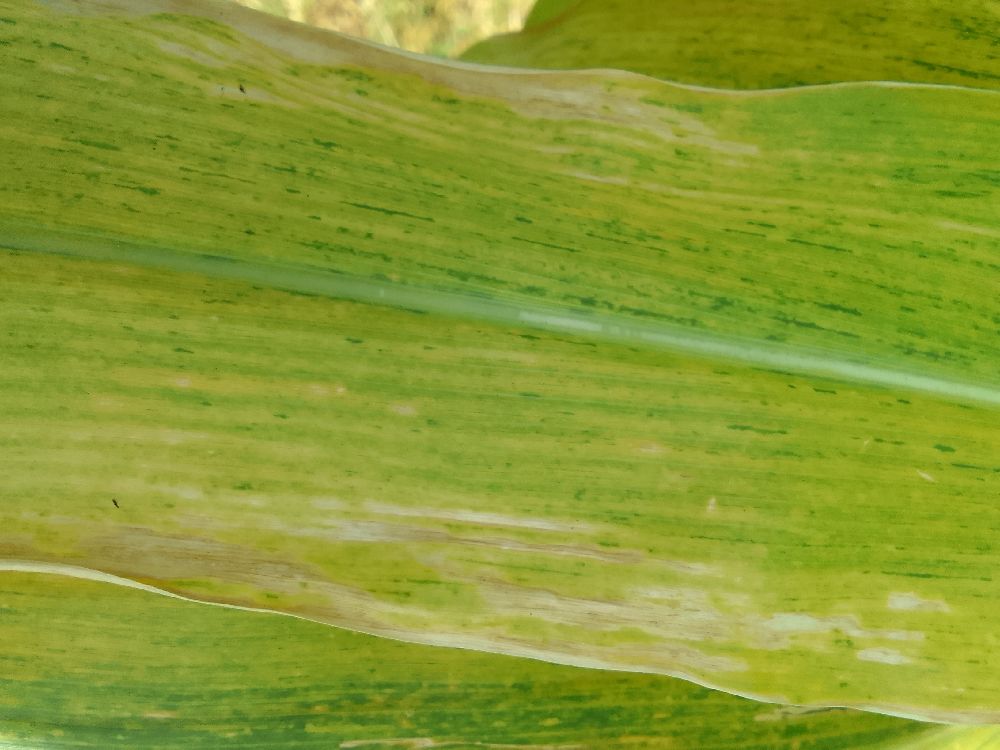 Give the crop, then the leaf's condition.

maize, maize lethal necrosis
